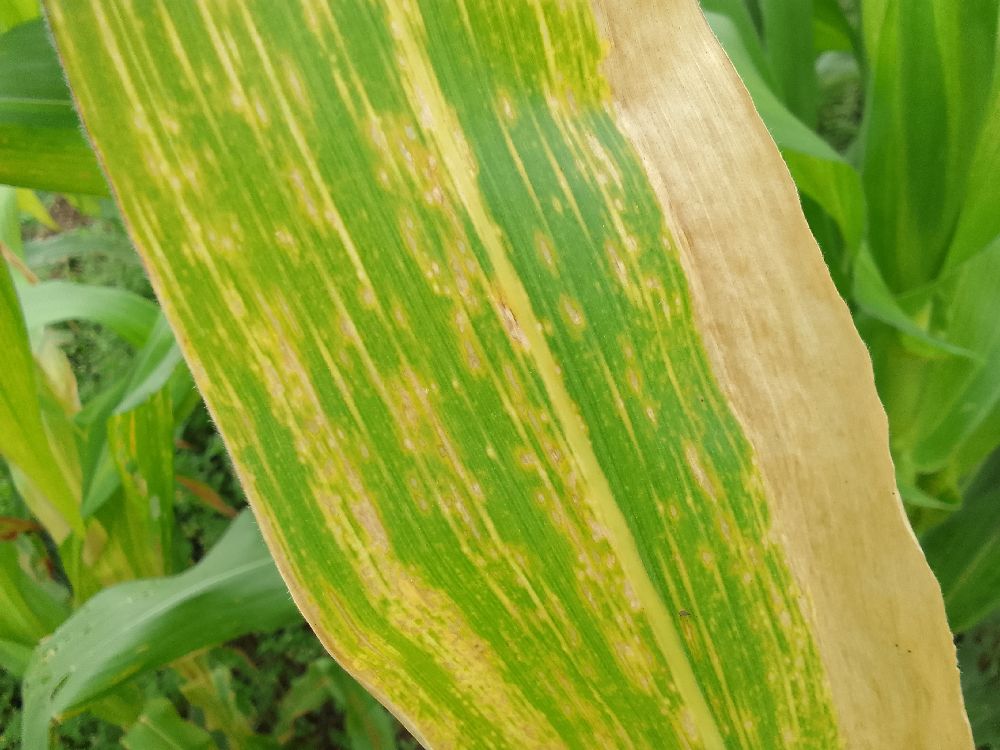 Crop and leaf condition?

maize, maize lethal necrosis
